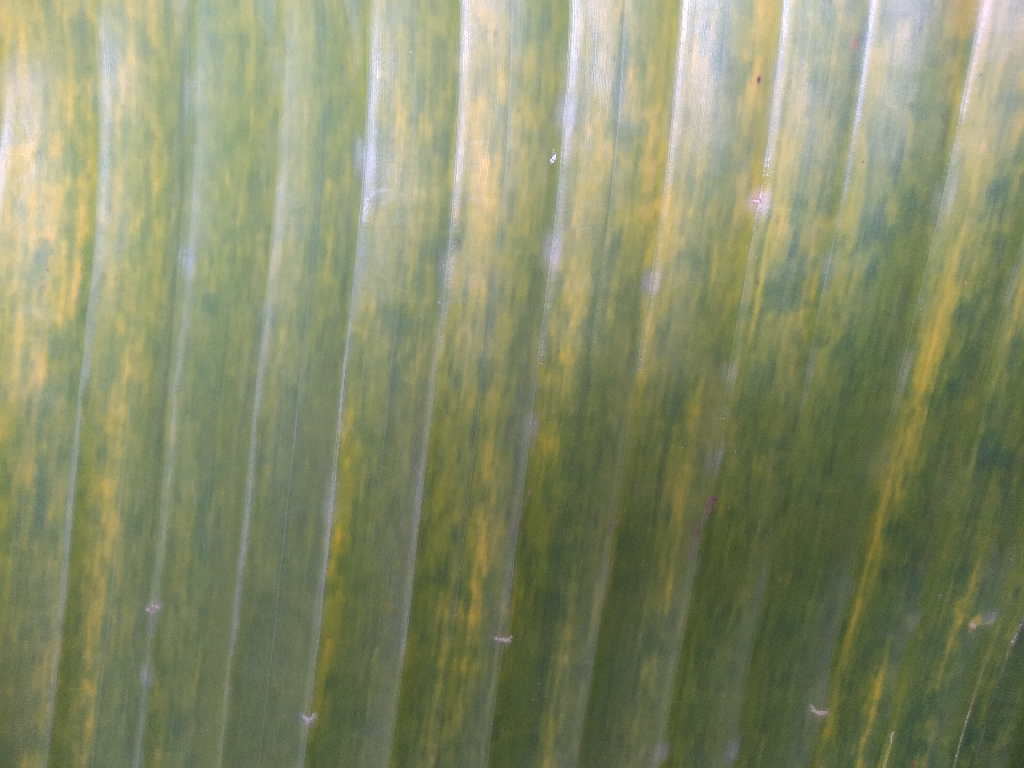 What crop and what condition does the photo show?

banana, fusarium wilt race 1
